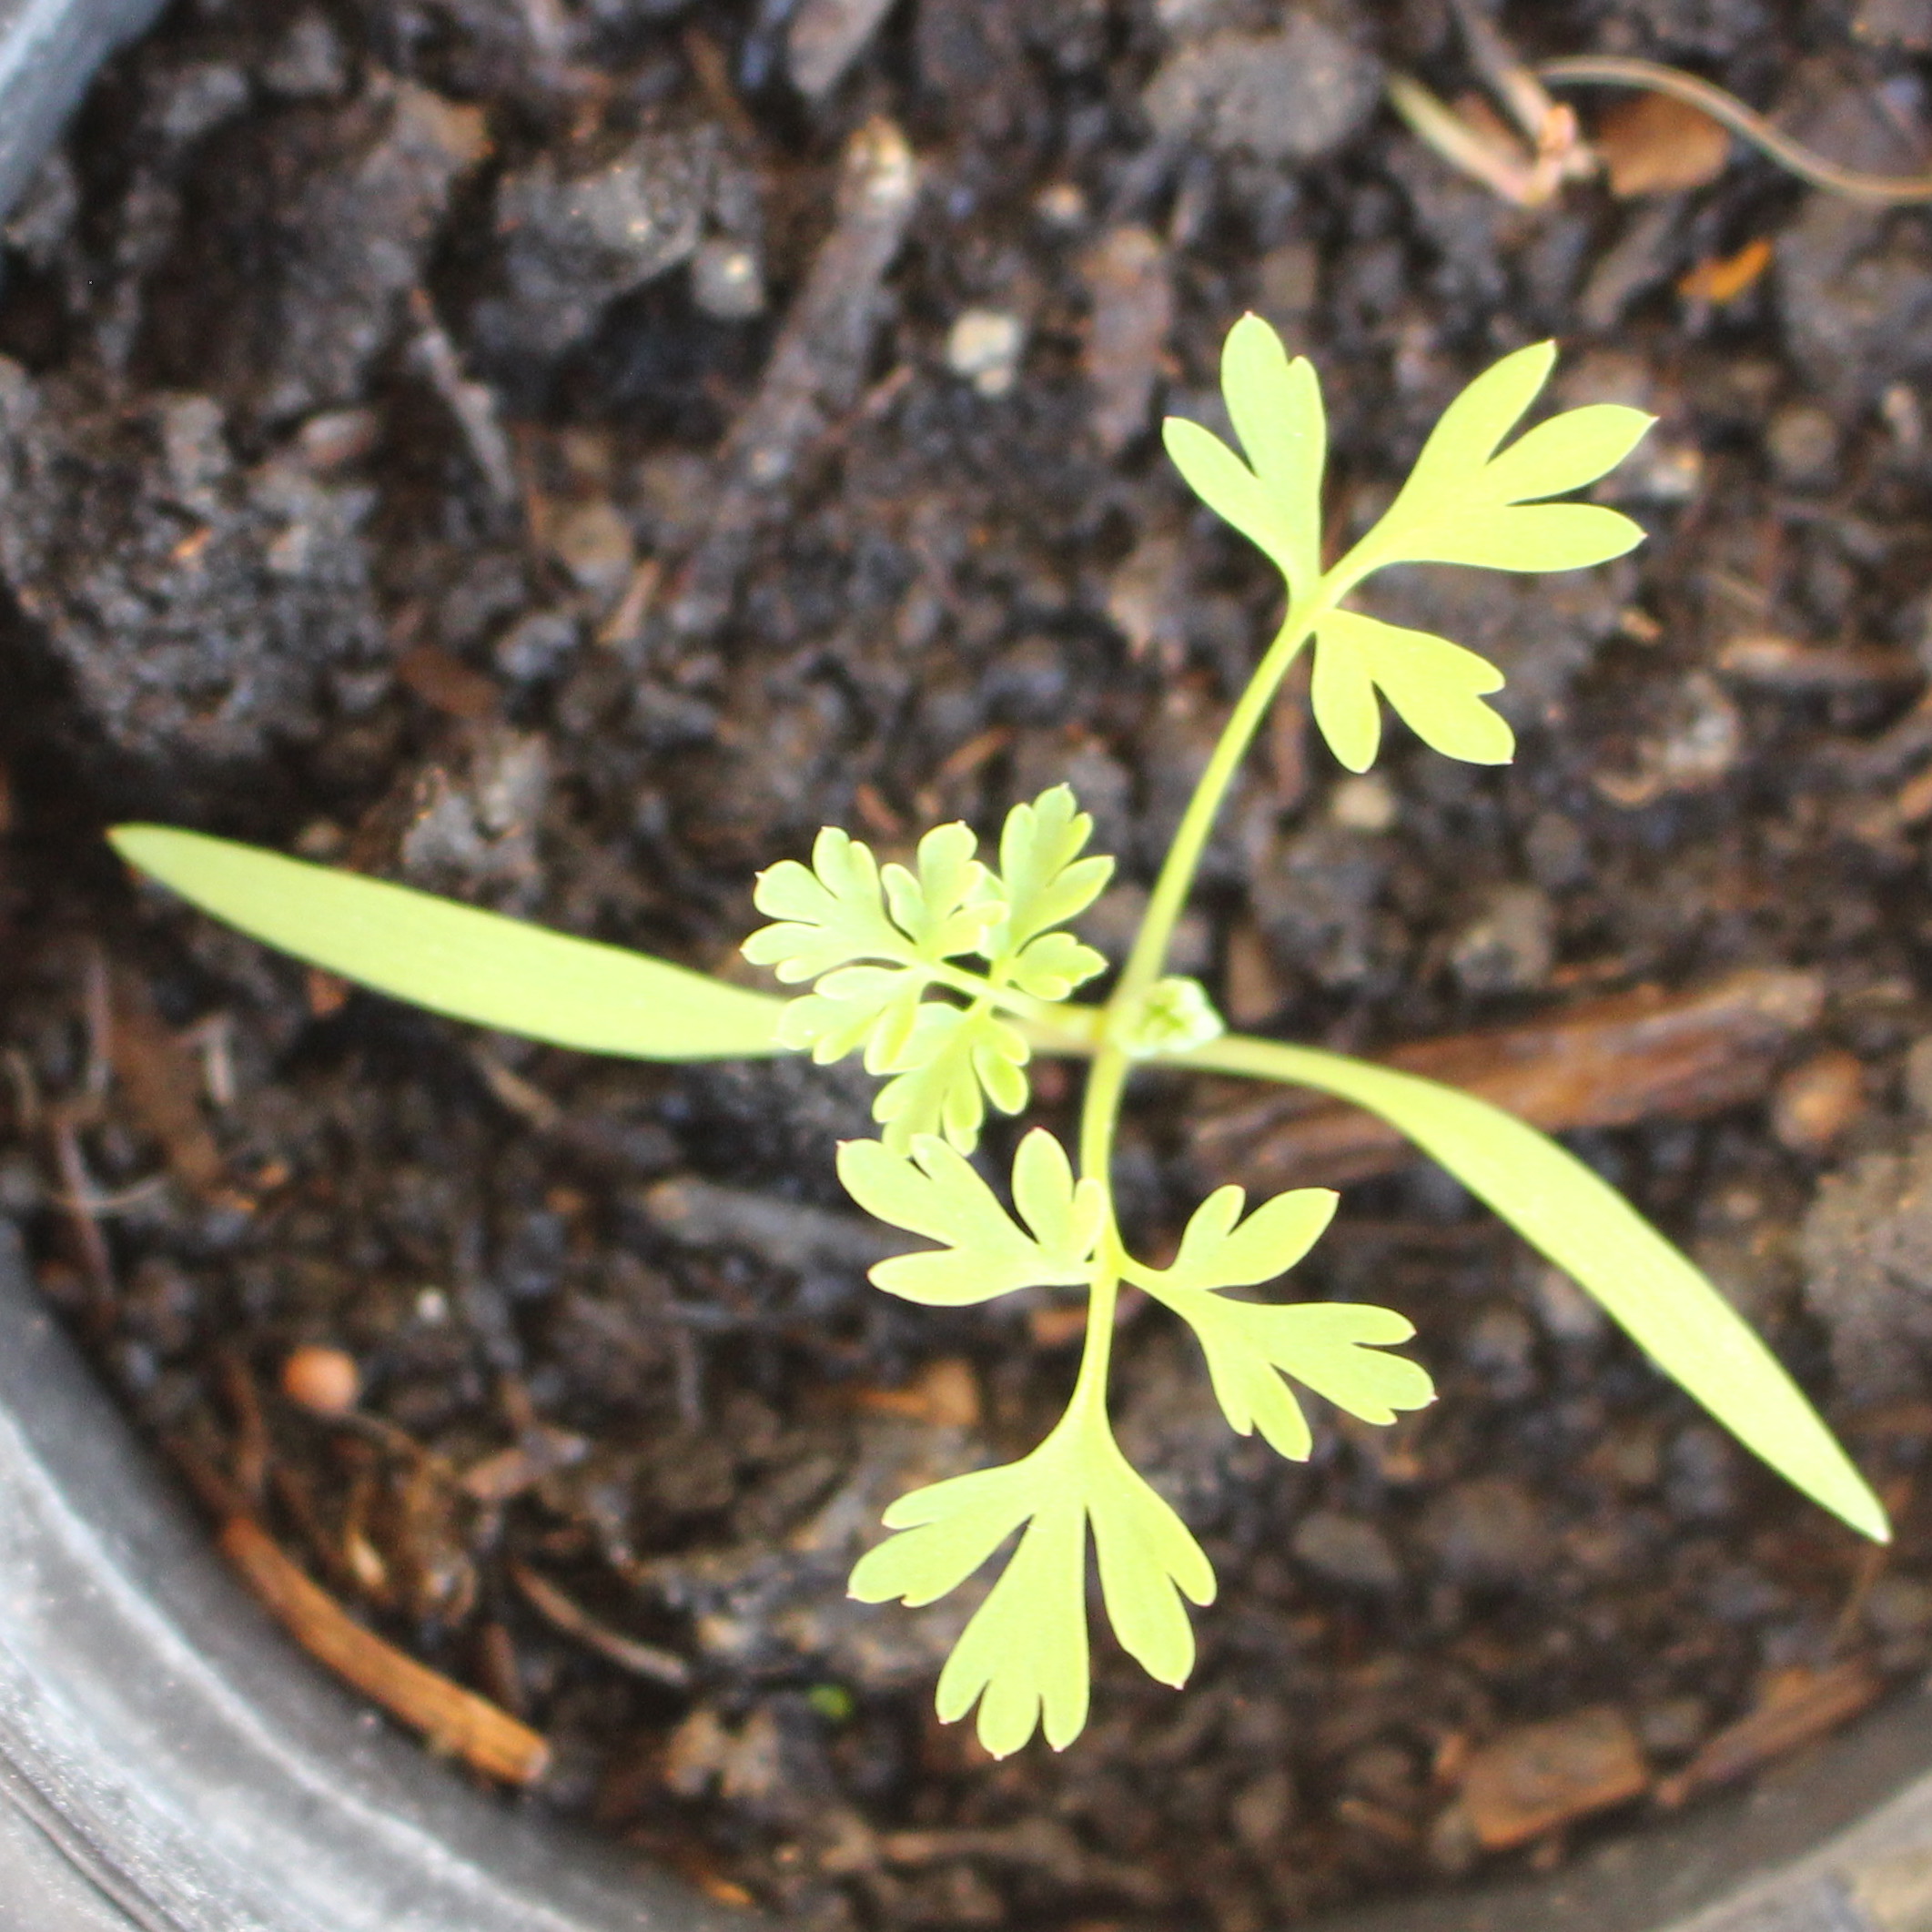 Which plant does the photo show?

Fumaria officinalis
